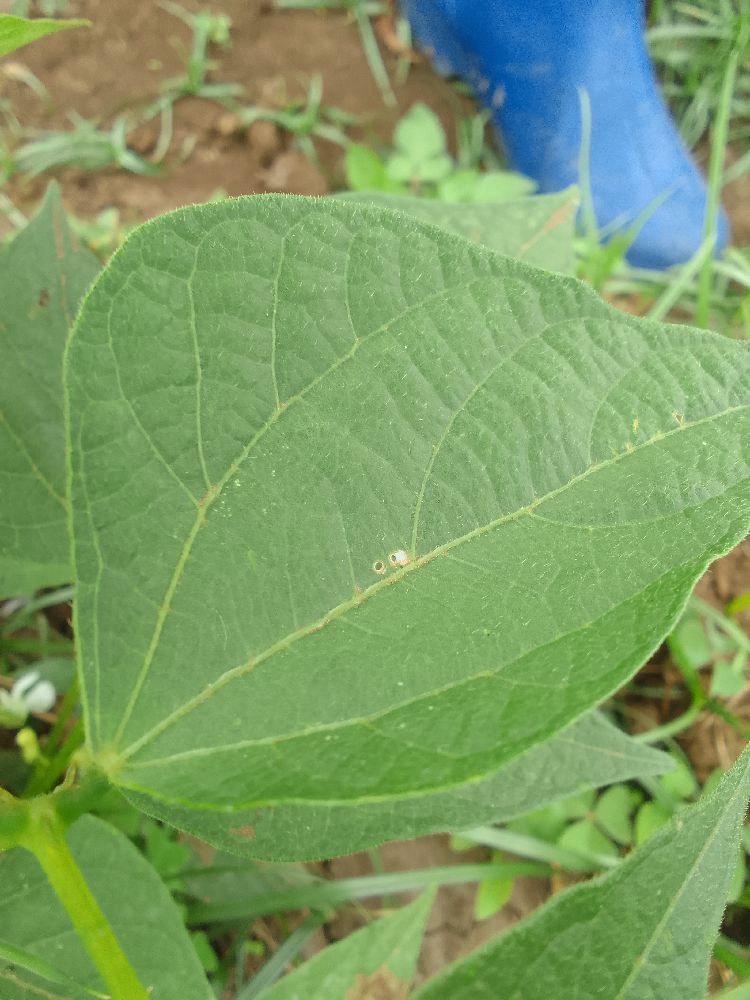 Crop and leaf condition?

common bean, healthy
